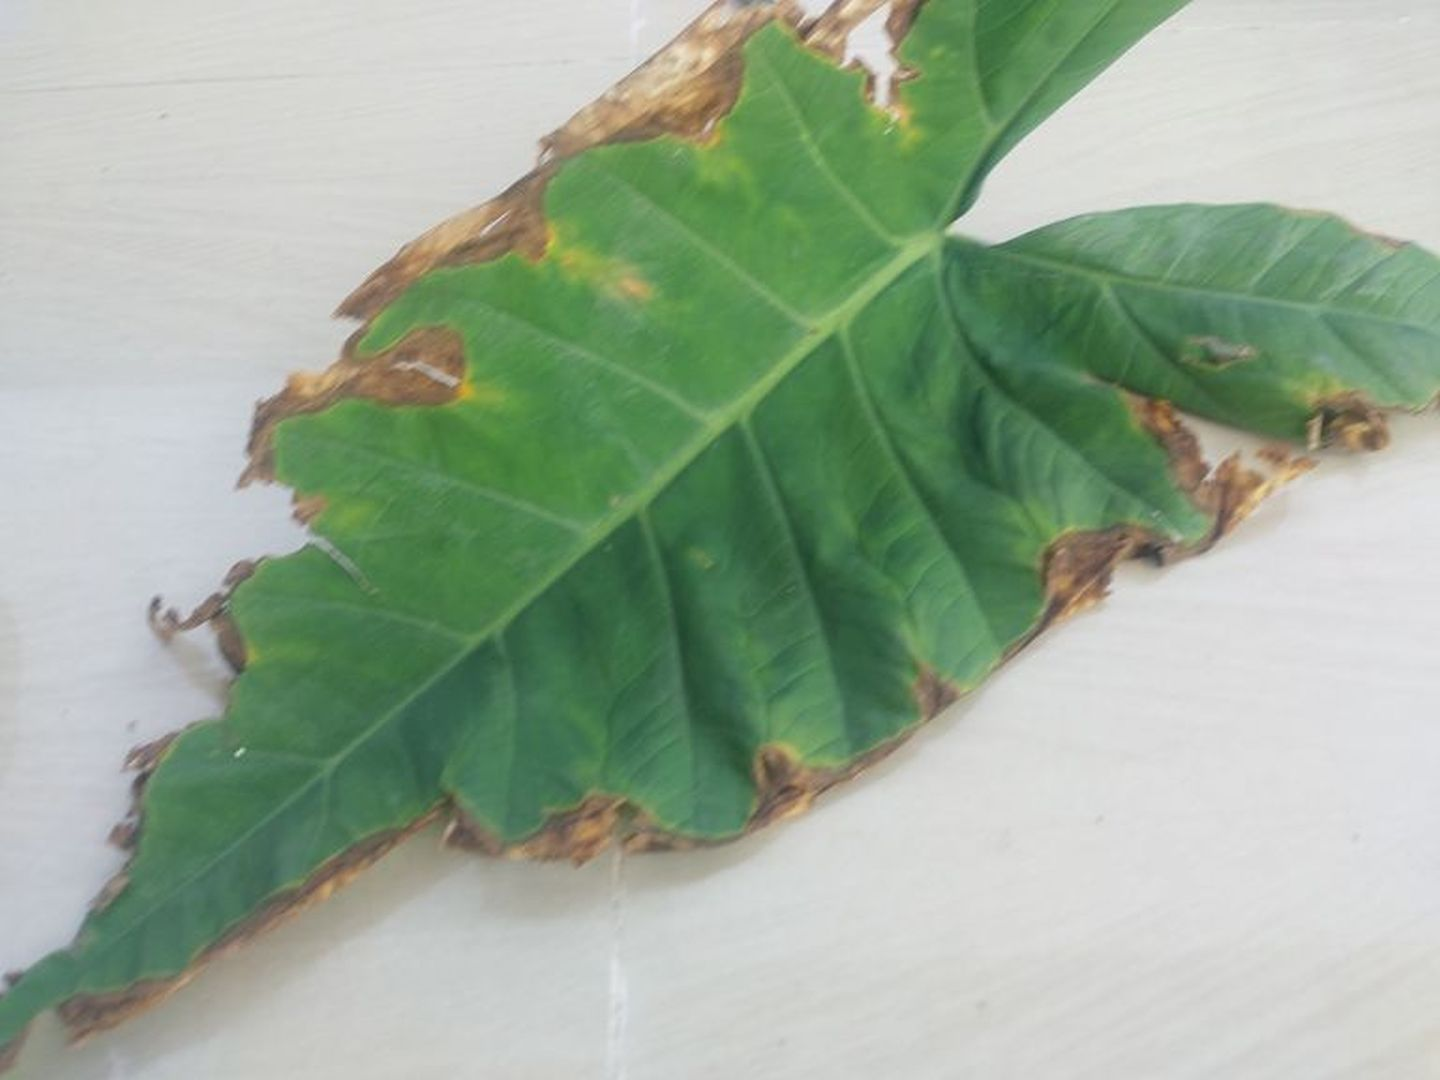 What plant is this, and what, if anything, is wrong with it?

taro, leaf blight
